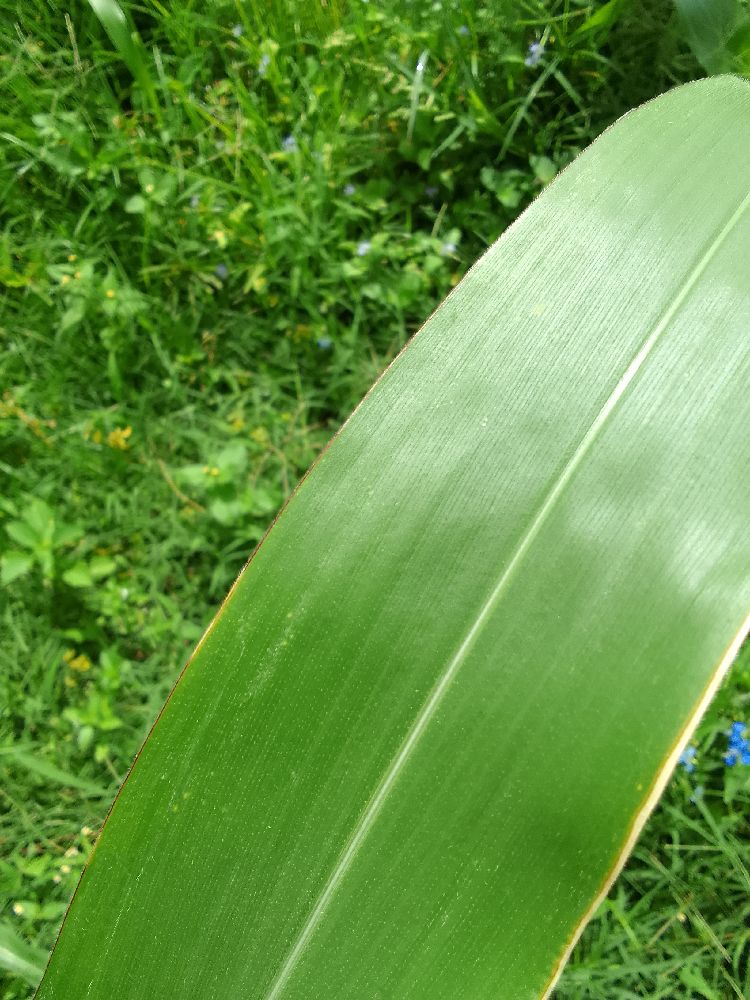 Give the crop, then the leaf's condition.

maize, healthy
